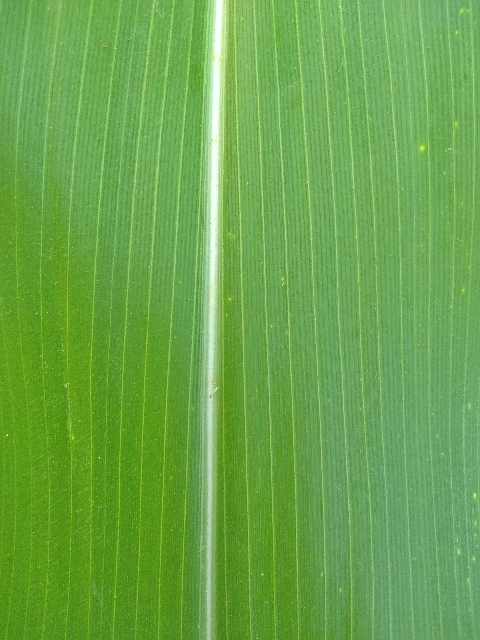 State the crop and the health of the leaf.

maize, healthy
